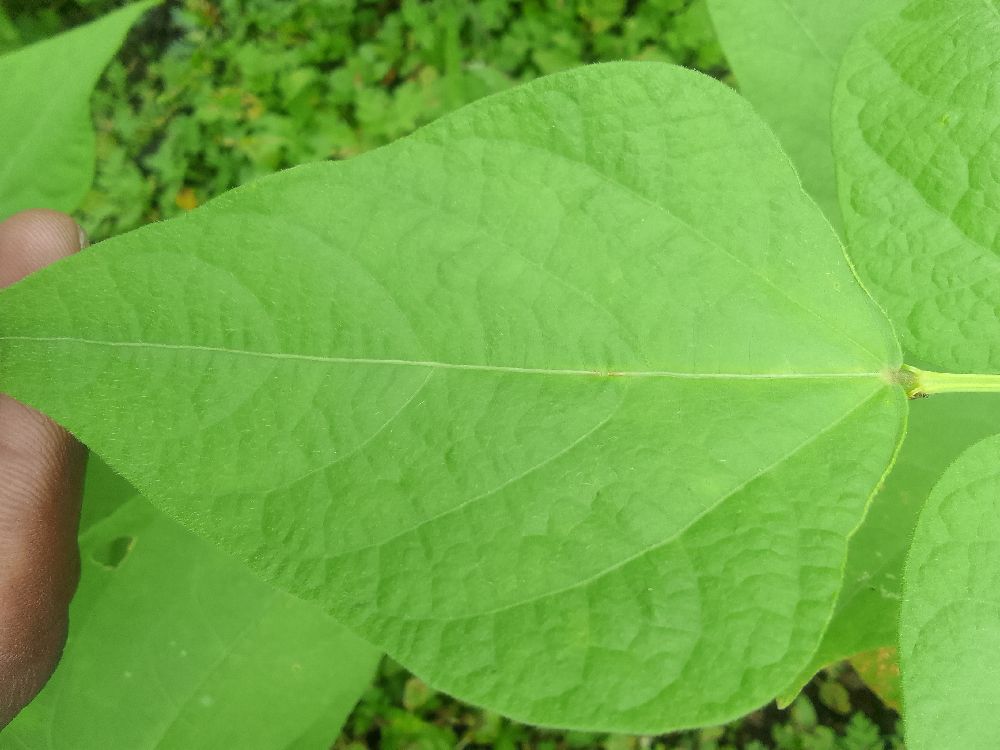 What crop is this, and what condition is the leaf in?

common bean, healthy
